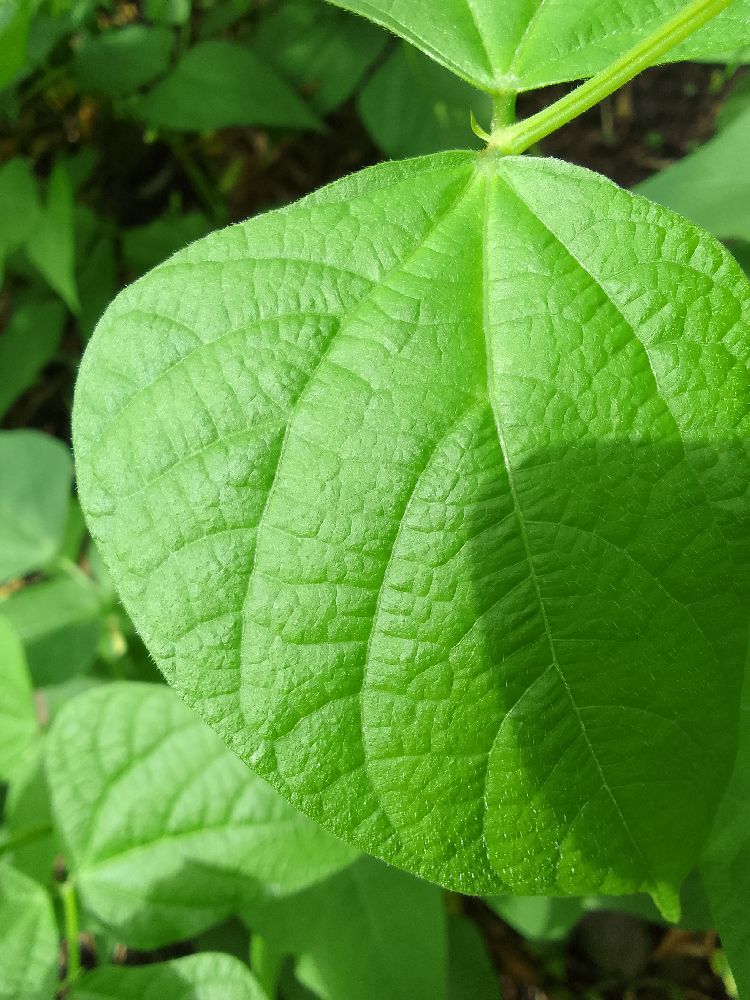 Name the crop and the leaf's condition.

common bean, healthy
